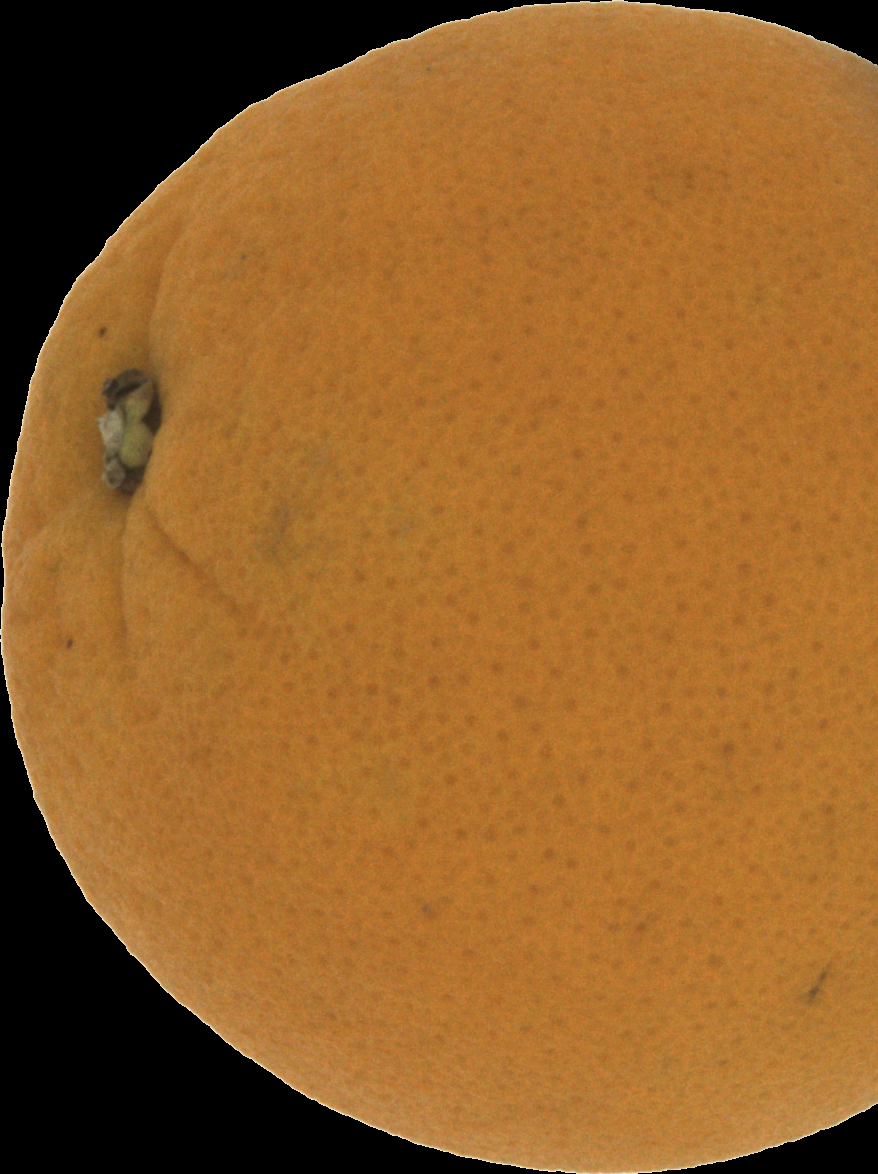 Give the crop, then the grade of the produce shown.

orange, good
